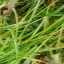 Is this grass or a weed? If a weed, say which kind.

grass
